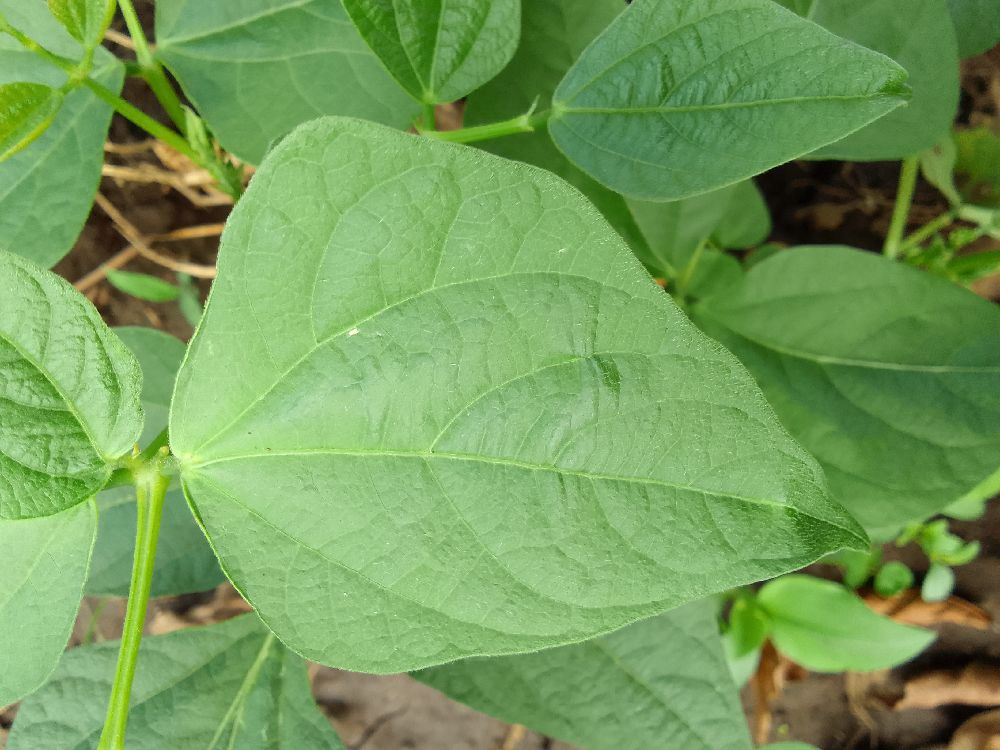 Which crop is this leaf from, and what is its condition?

common bean, healthy
